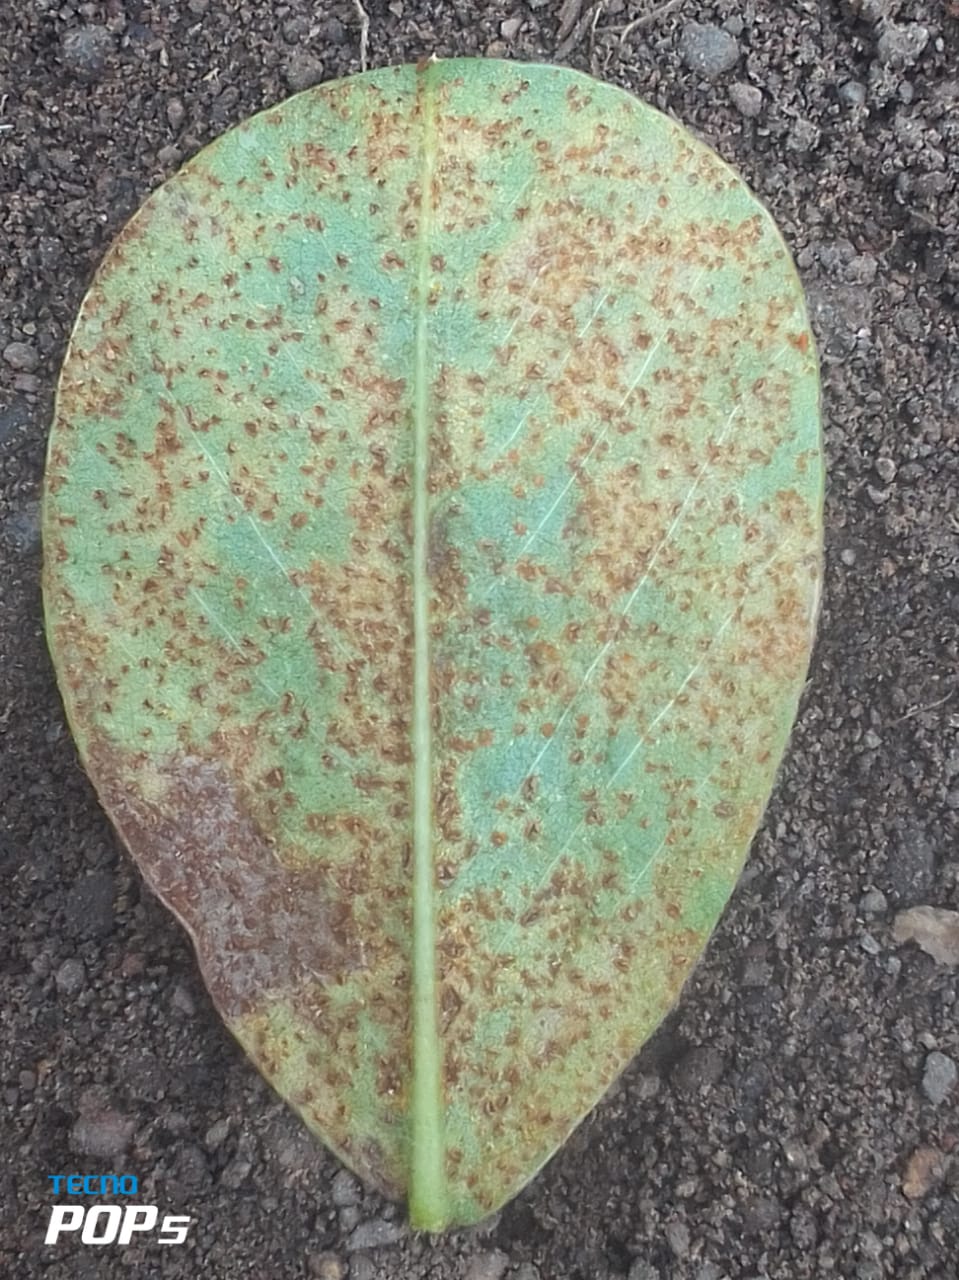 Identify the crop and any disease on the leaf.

peanut, puccinia arachidis
